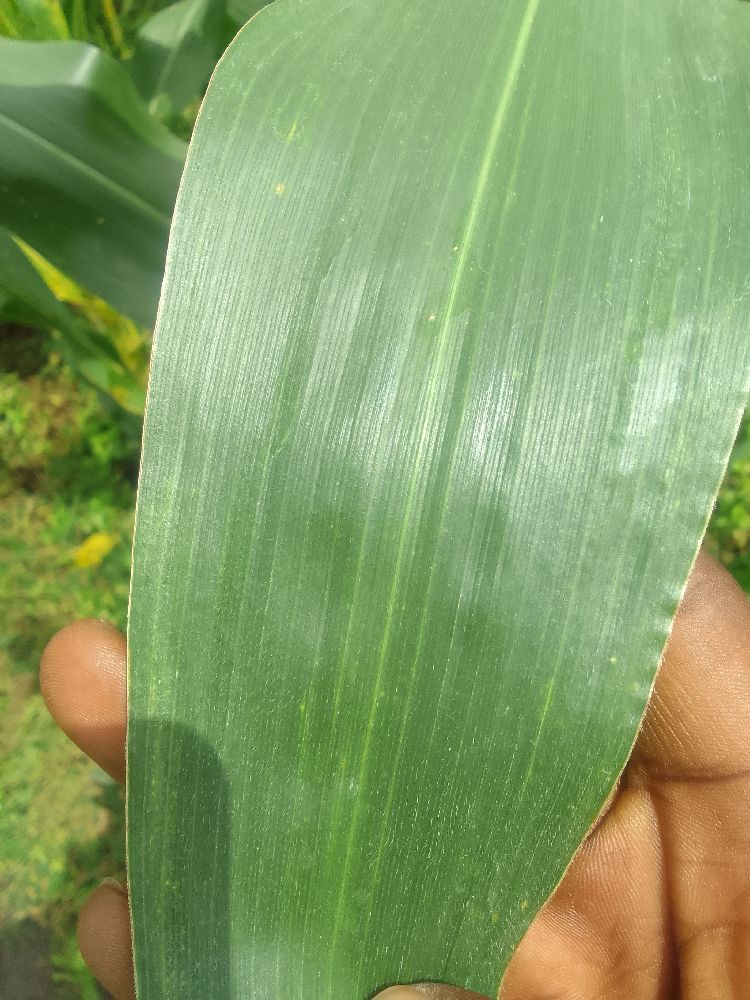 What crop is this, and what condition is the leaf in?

maize, healthy
